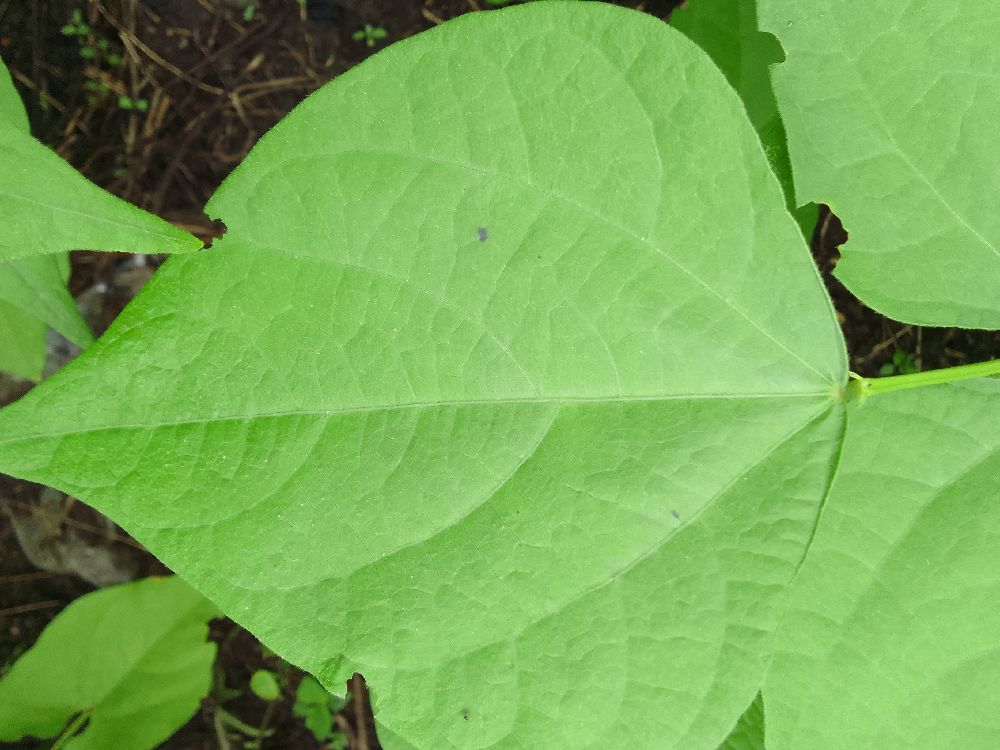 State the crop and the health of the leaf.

common bean, healthy
